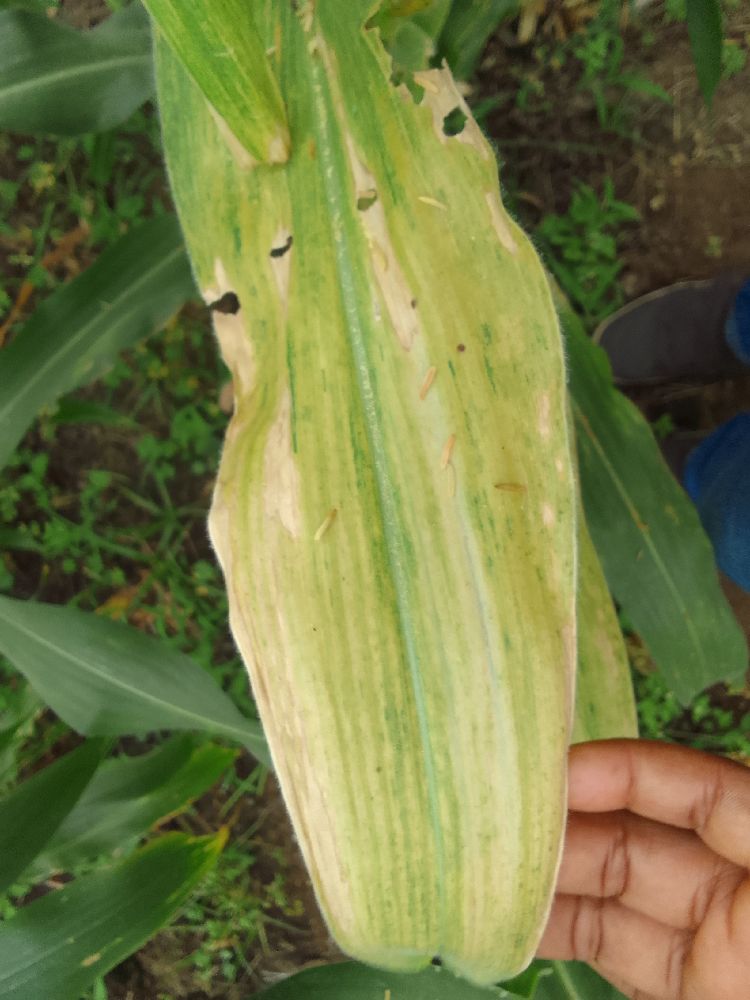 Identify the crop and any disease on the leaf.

maize, maize lethal necrosis
